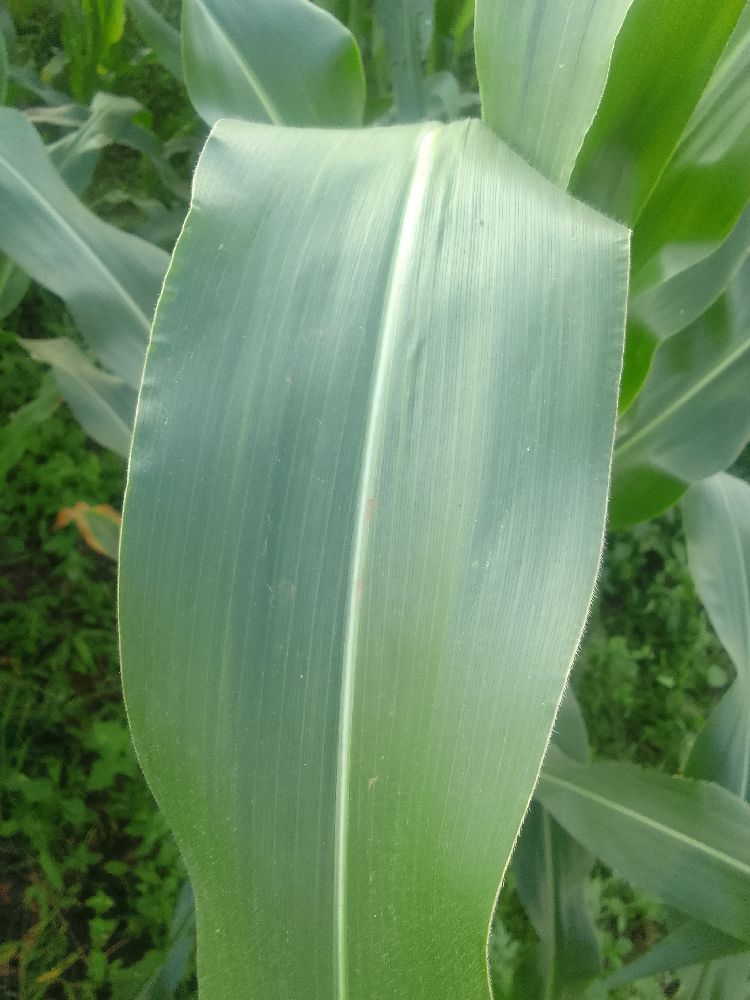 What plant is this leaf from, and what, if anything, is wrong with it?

maize, healthy
